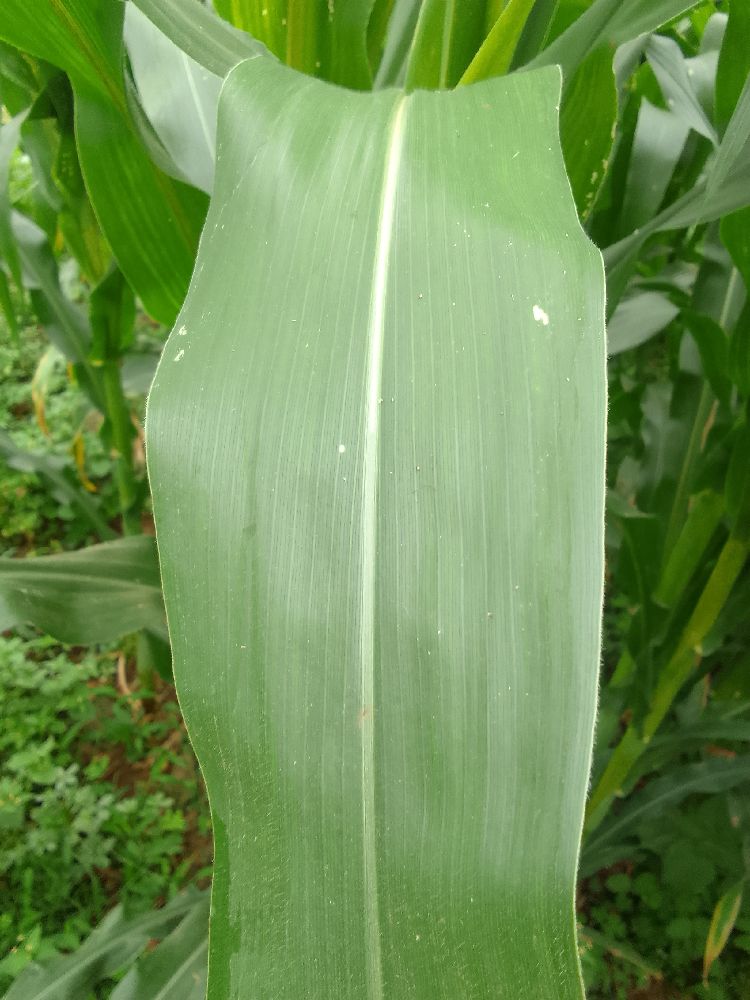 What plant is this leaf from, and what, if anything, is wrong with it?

maize, healthy
